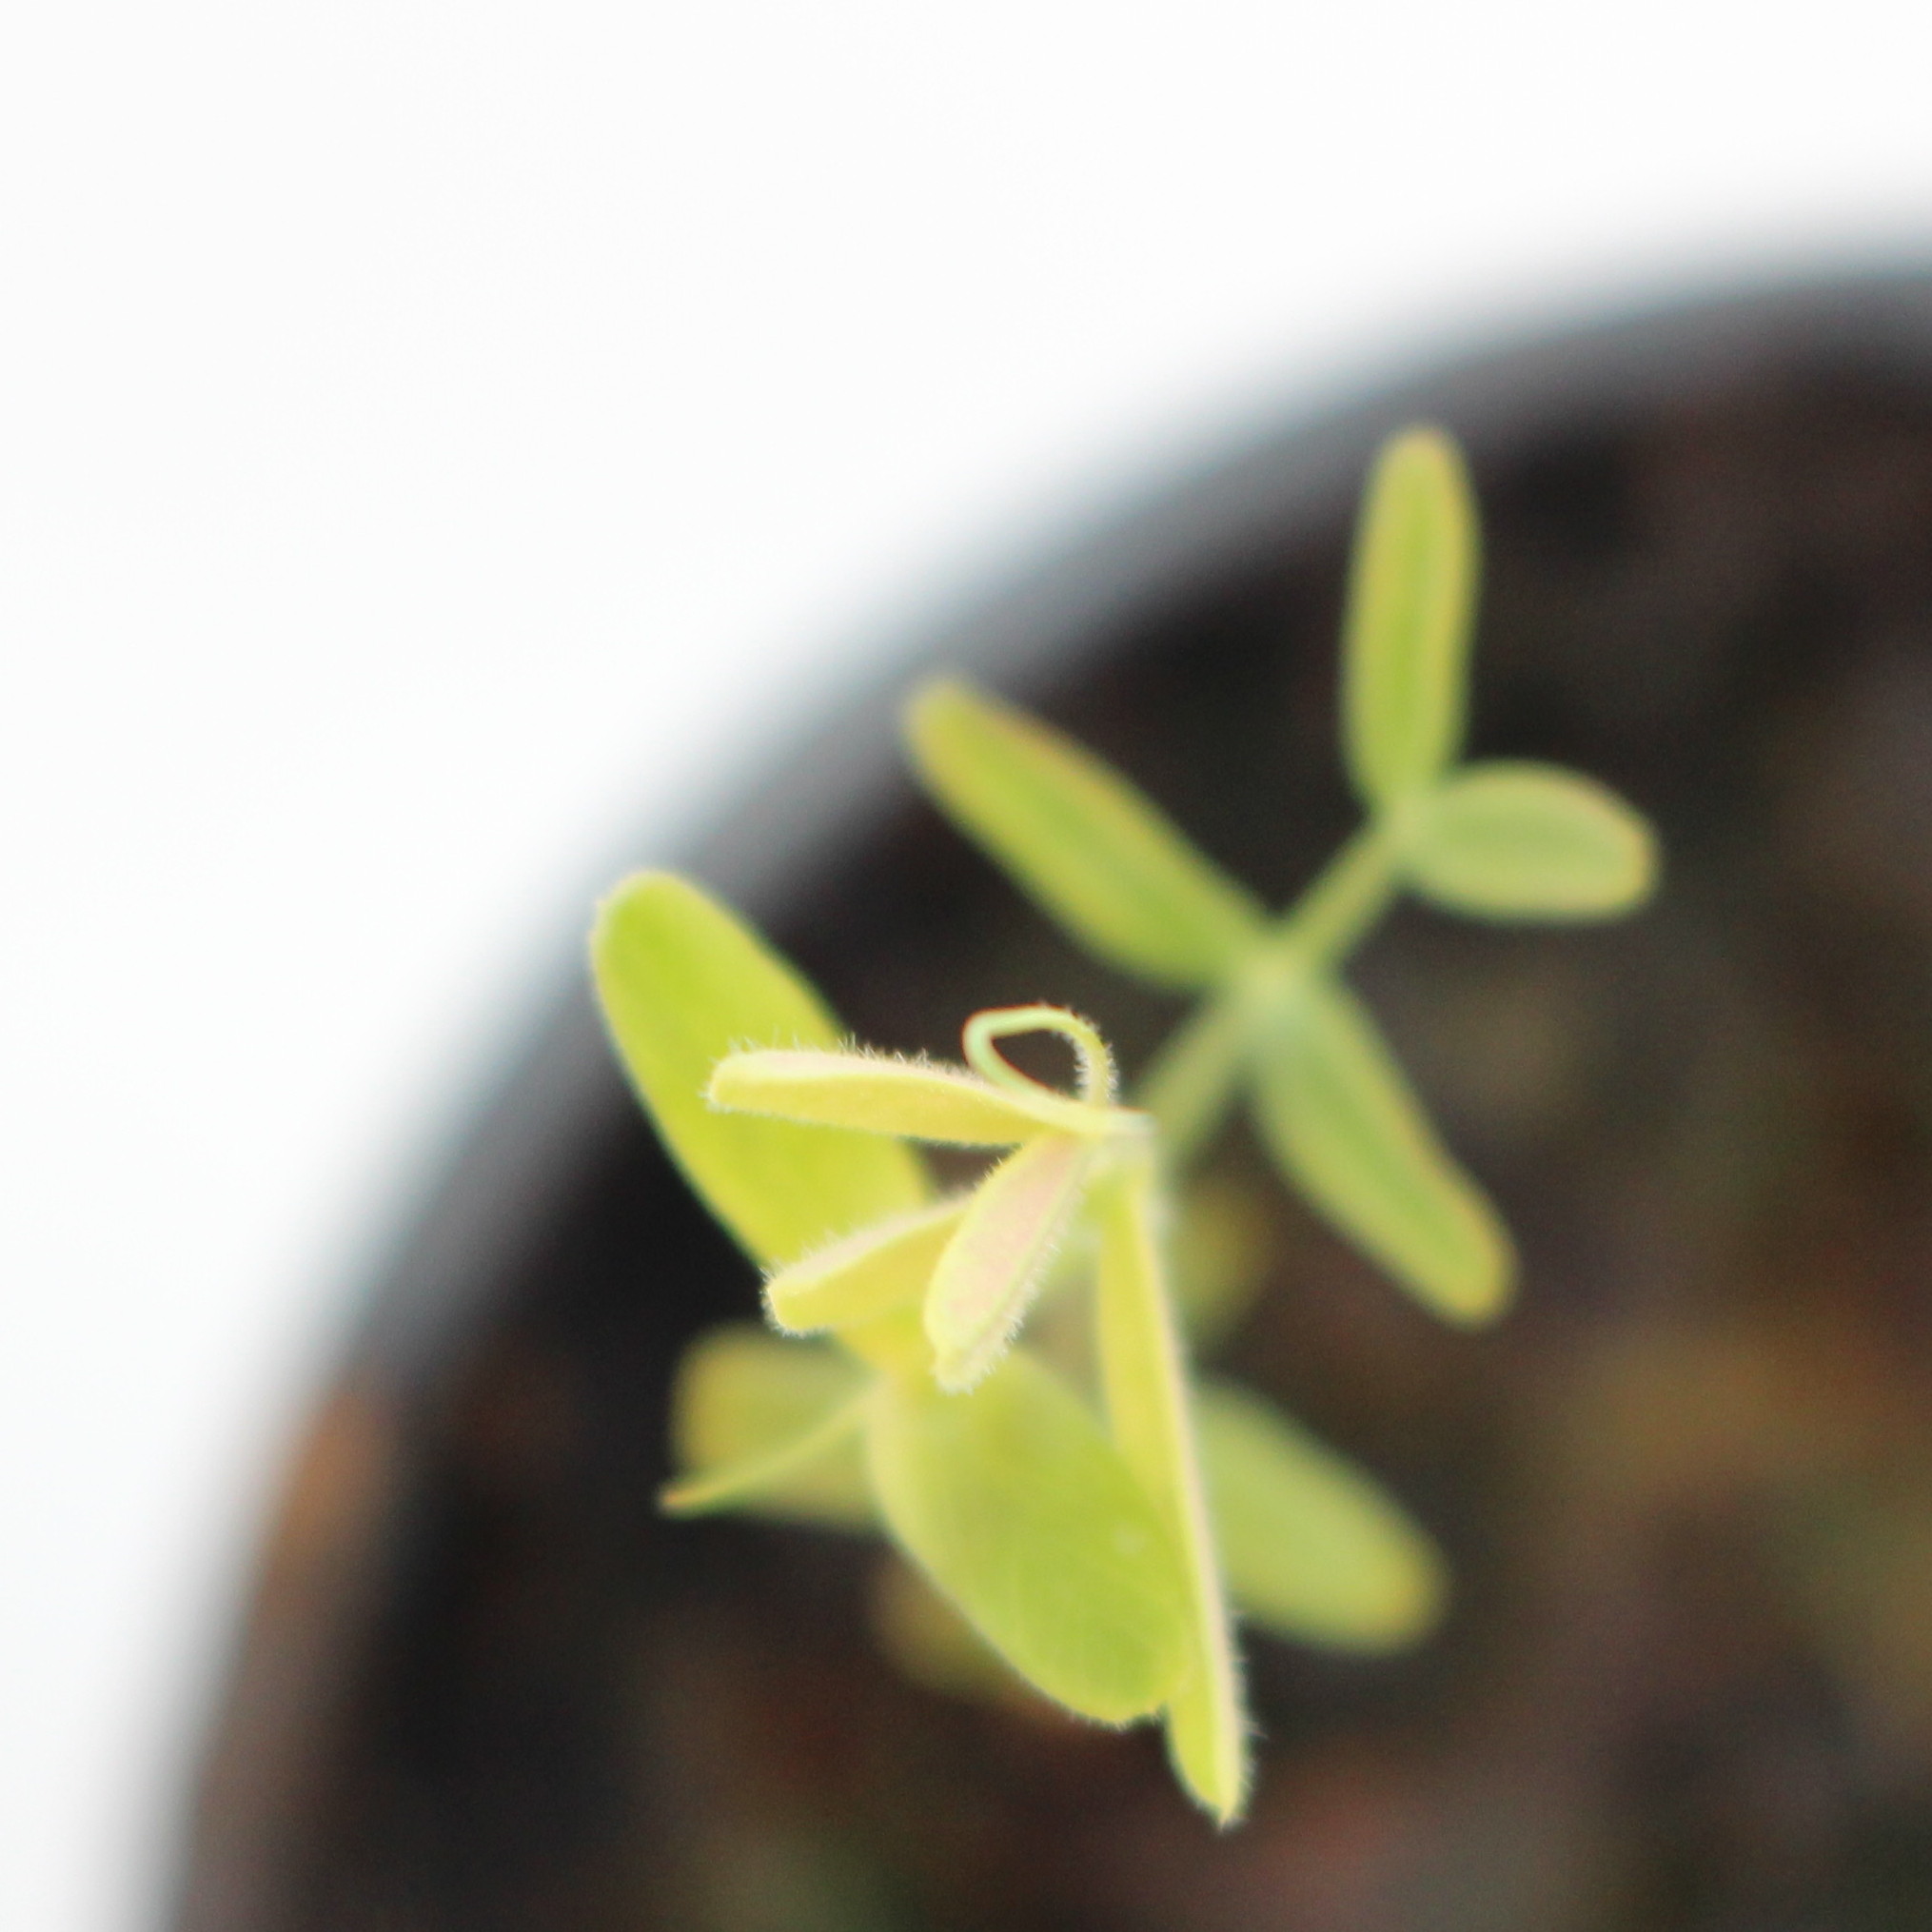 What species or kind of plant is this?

Vicia sativa
